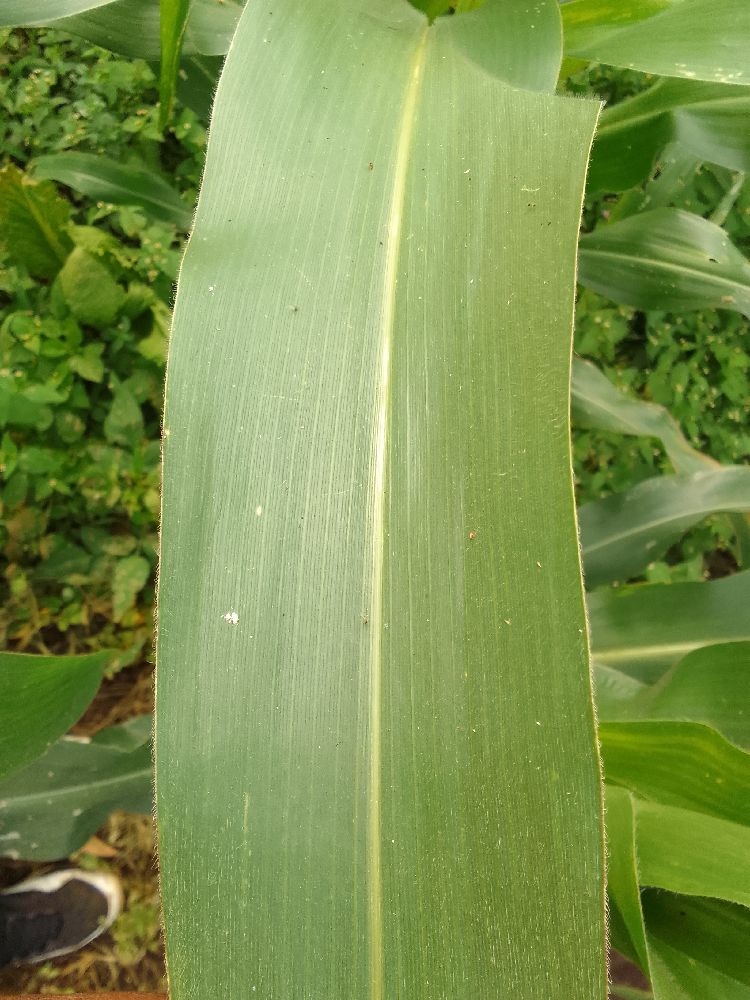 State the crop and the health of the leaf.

maize, healthy
